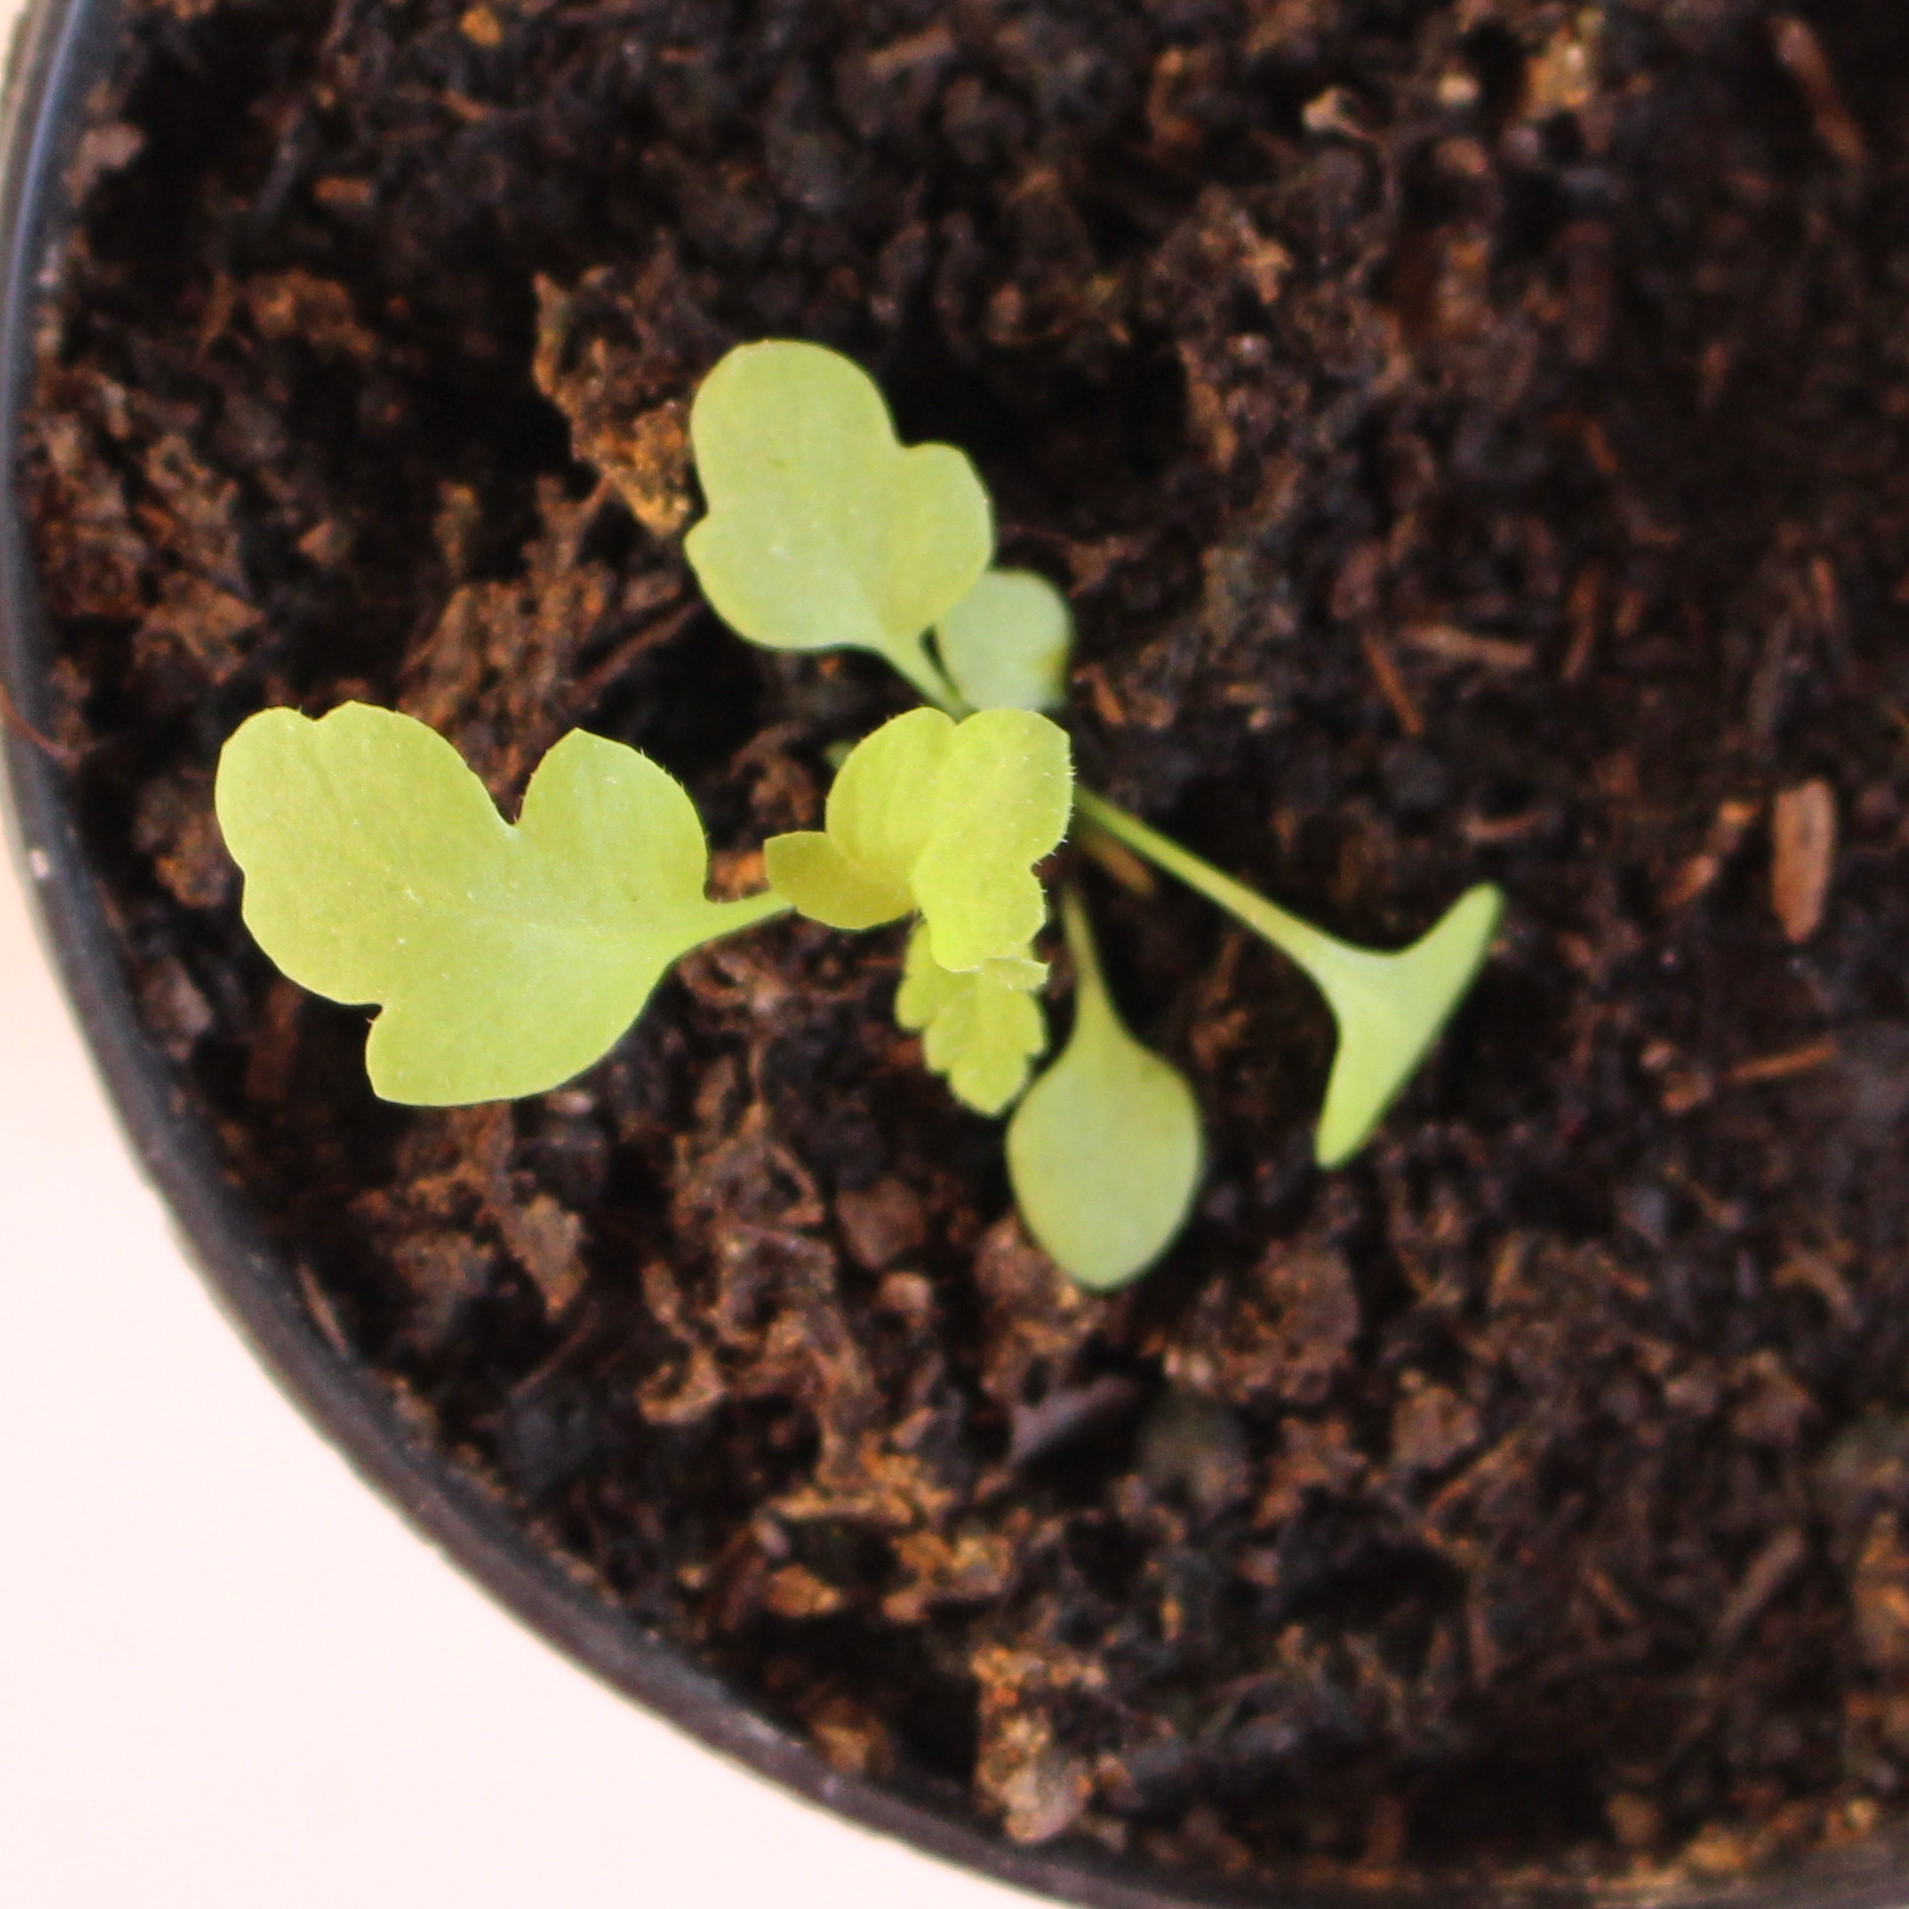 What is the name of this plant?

Papaver rhoeas
